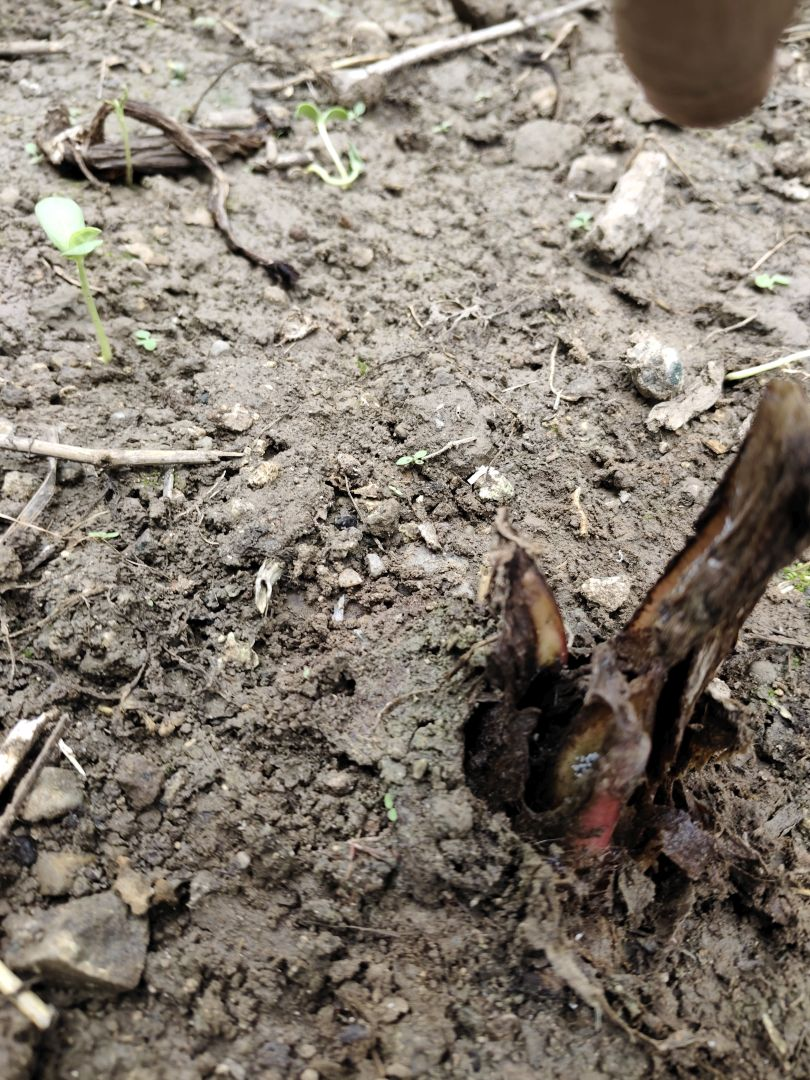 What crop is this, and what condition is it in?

taro, root rot
